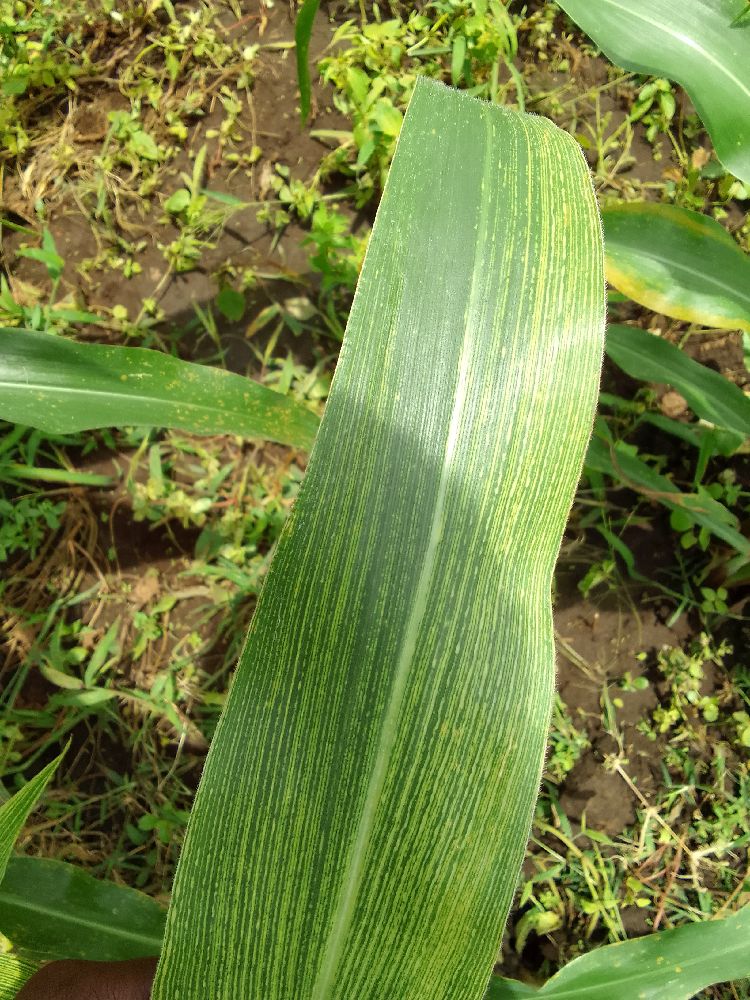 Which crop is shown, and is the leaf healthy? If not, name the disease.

maize, maize streak virus
